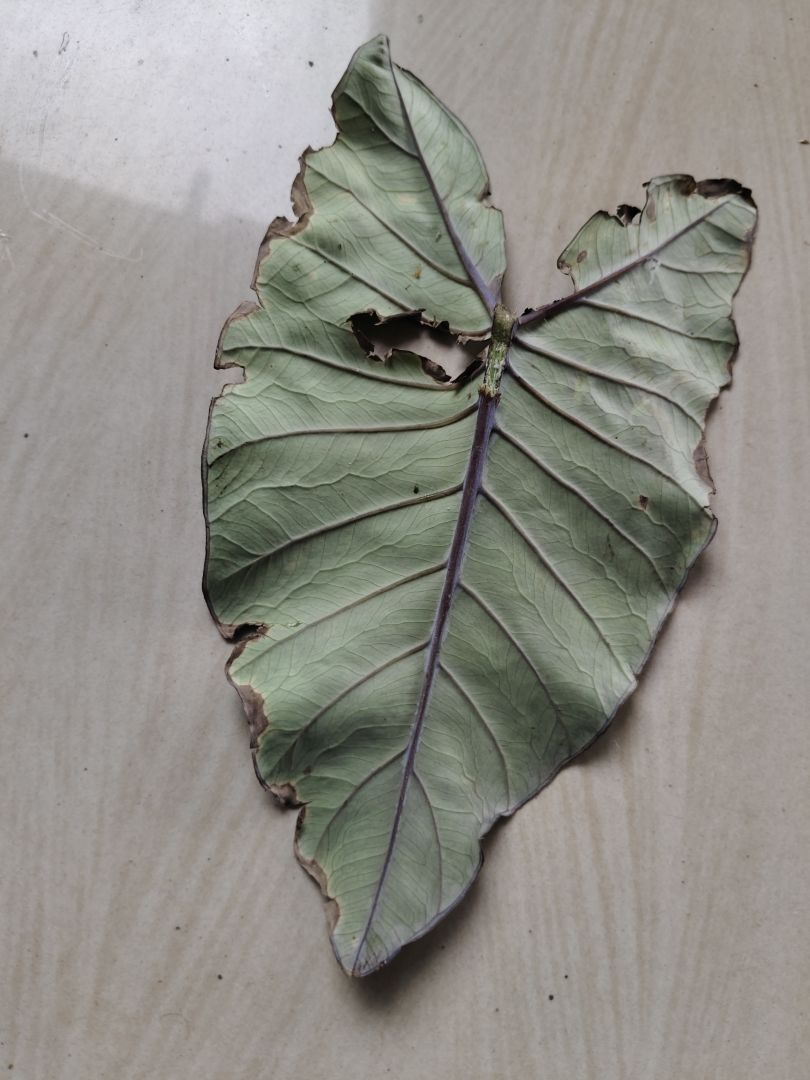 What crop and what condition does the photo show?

taro, leaf blight
